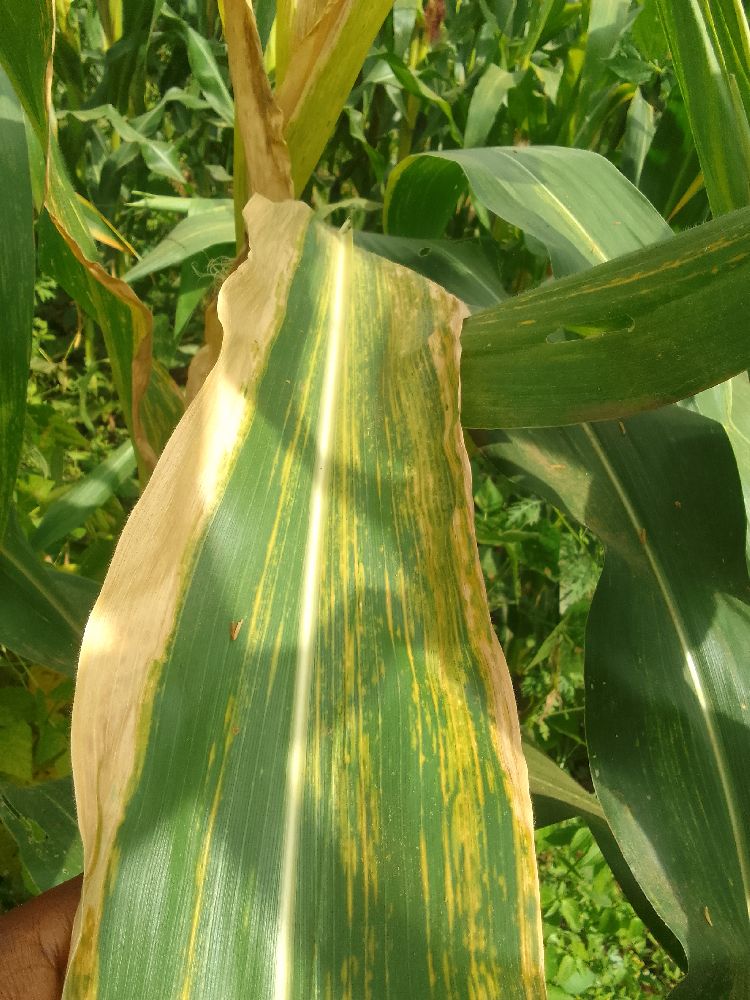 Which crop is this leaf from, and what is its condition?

maize, maize lethal necrosis
